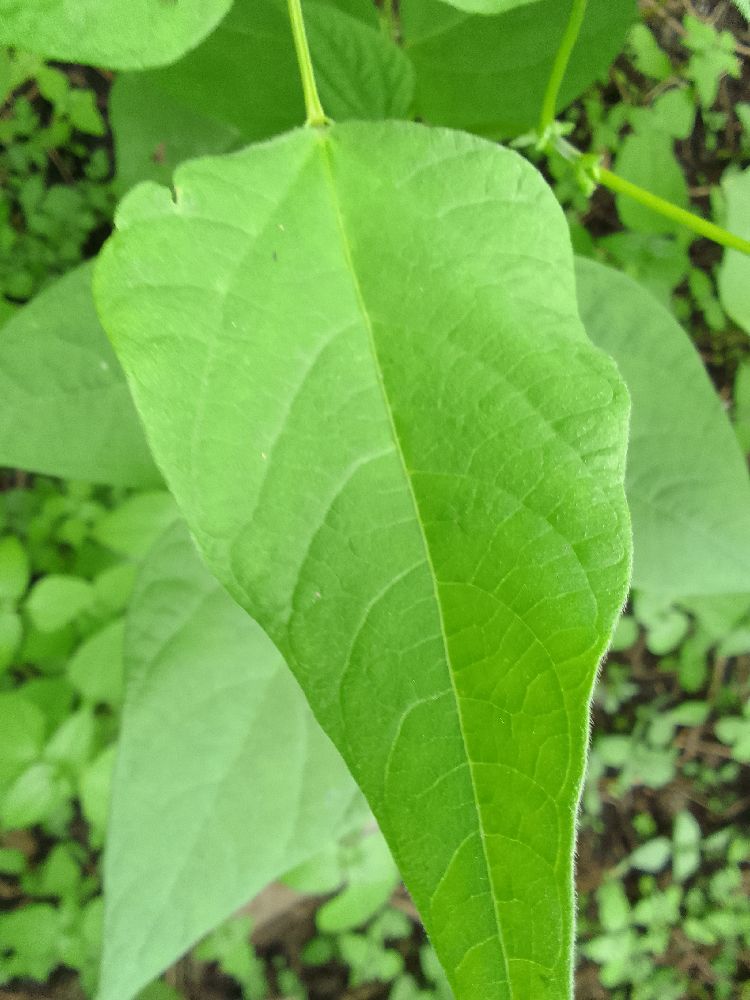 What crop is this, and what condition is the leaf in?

common bean, healthy
